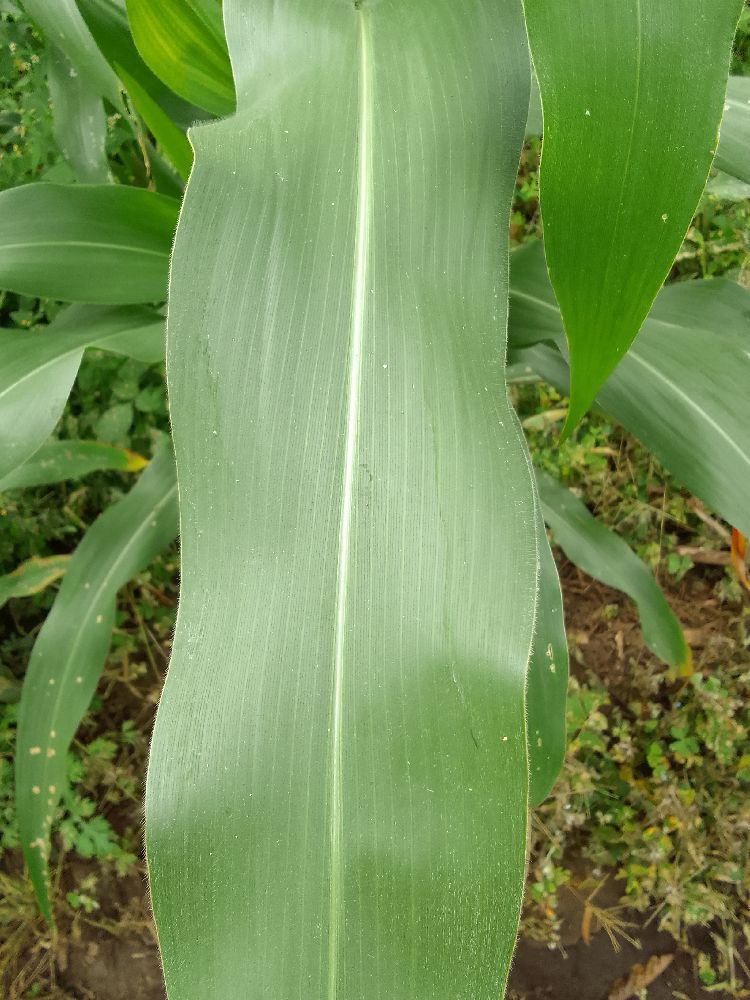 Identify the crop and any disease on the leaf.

maize, healthy
